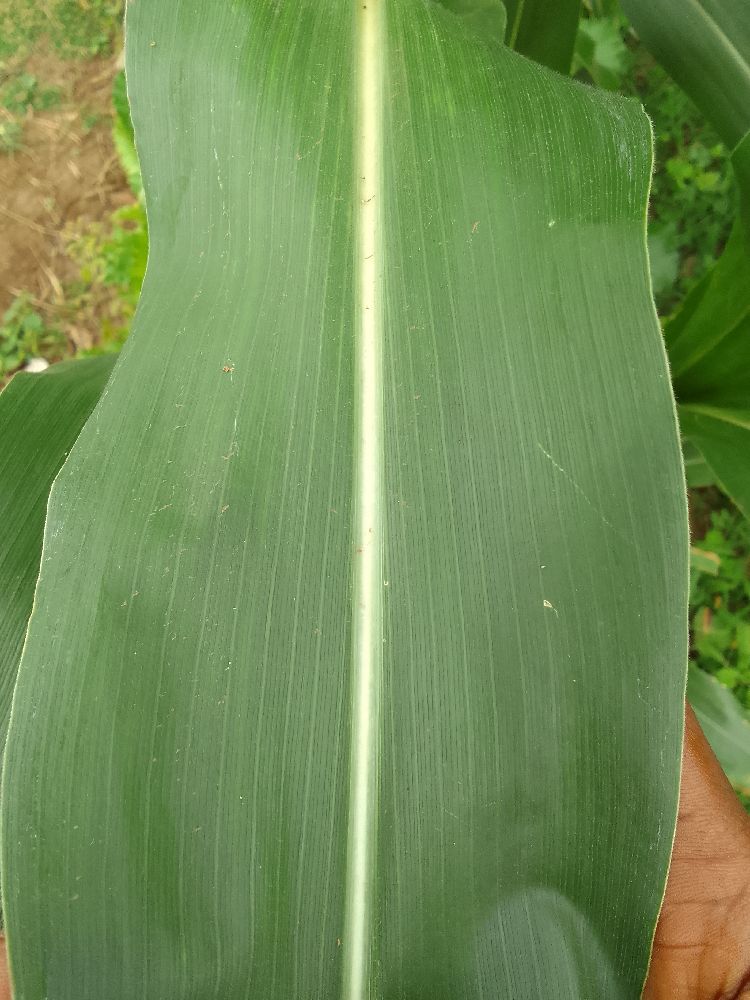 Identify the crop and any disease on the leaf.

maize, healthy
